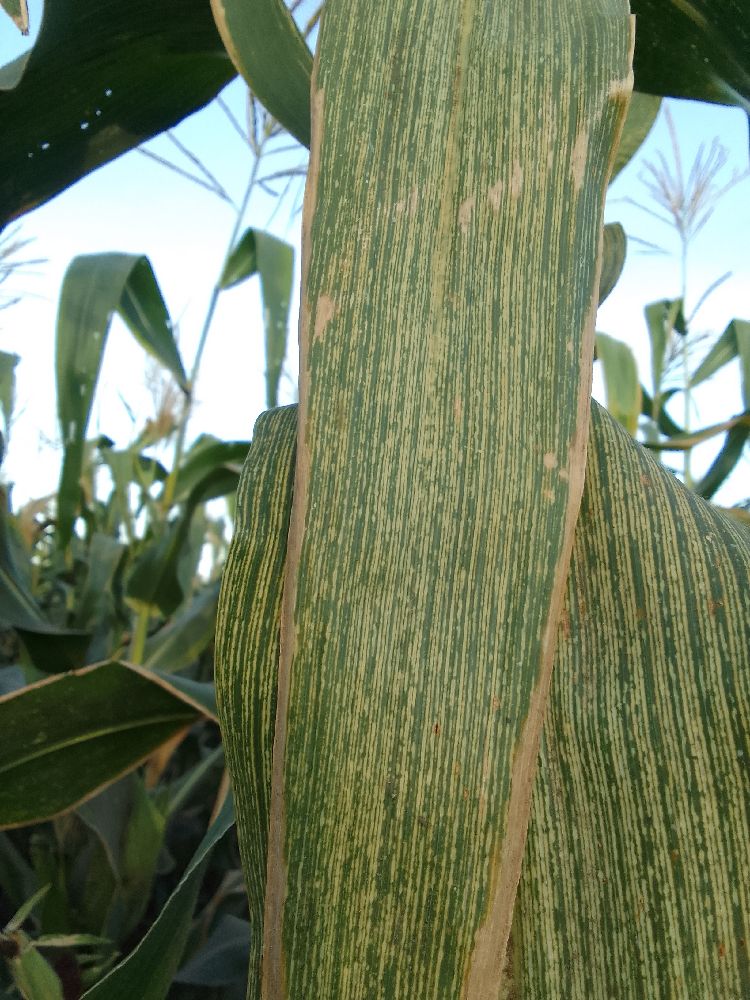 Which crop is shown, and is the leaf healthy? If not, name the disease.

maize, maize streak virus
